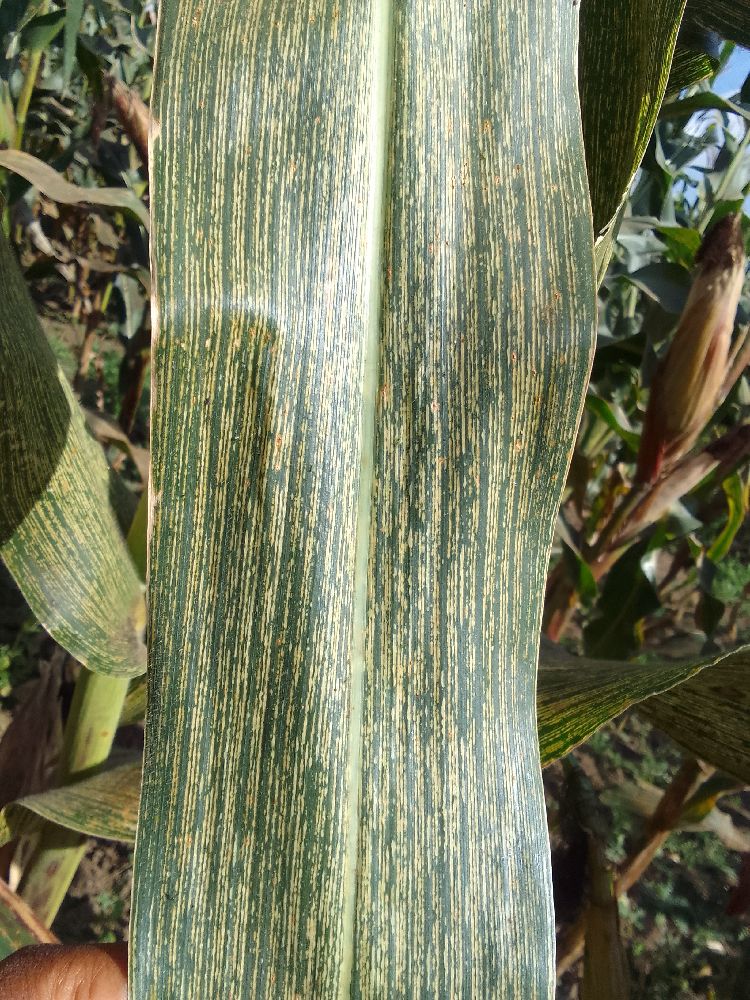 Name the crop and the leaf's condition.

maize, maize streak virus
